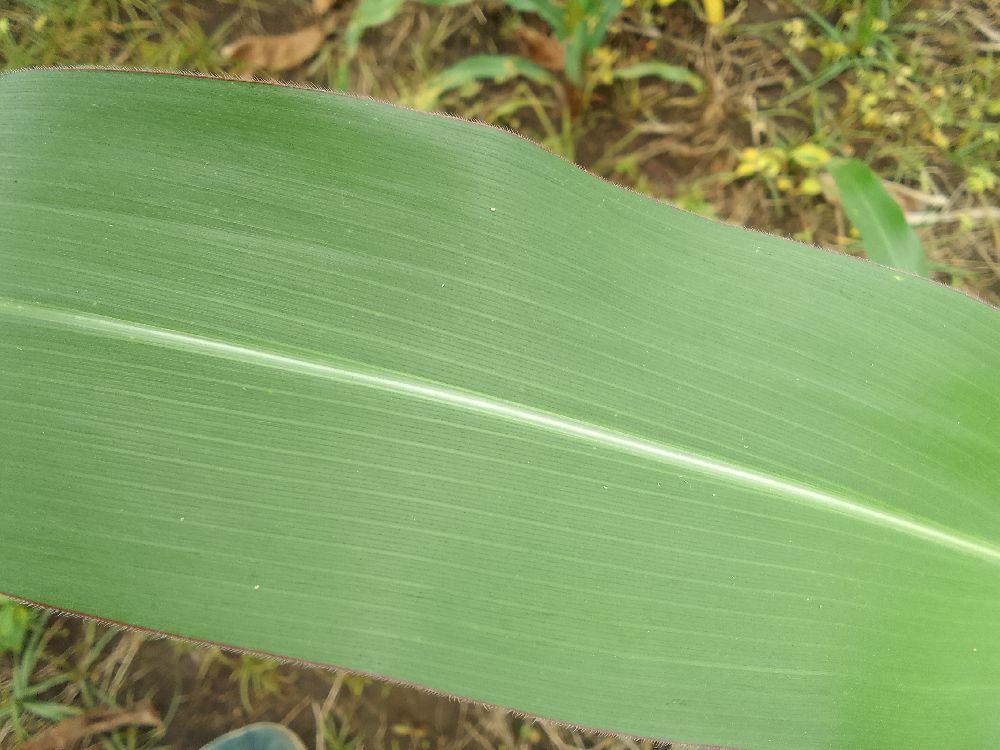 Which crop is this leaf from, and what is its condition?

maize, healthy
